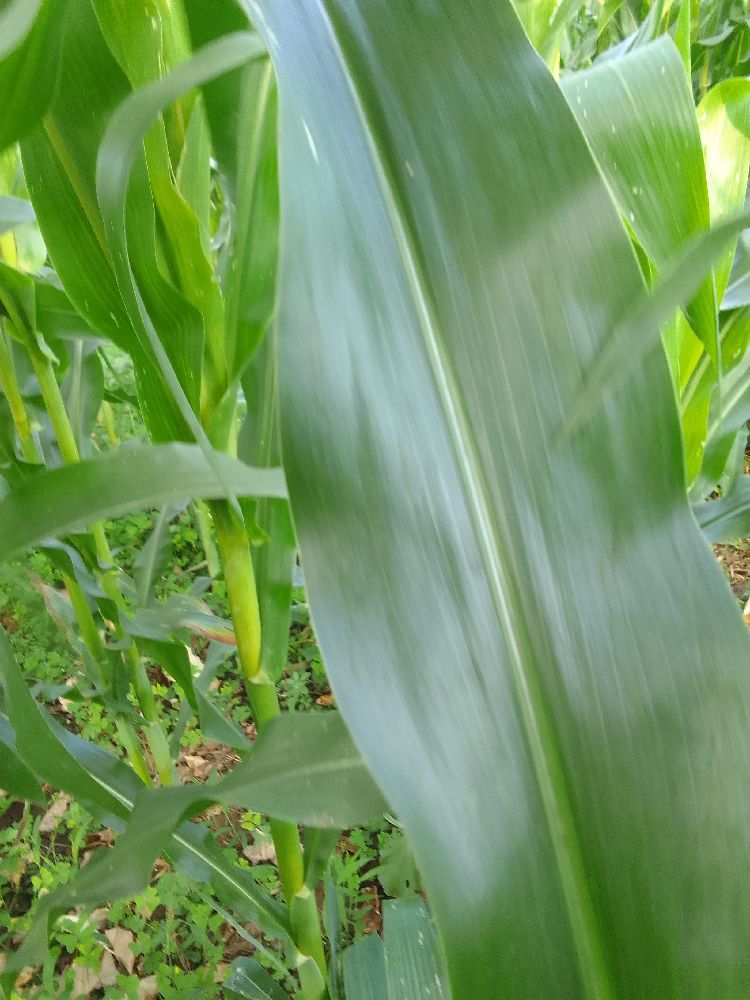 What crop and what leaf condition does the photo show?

maize, healthy
